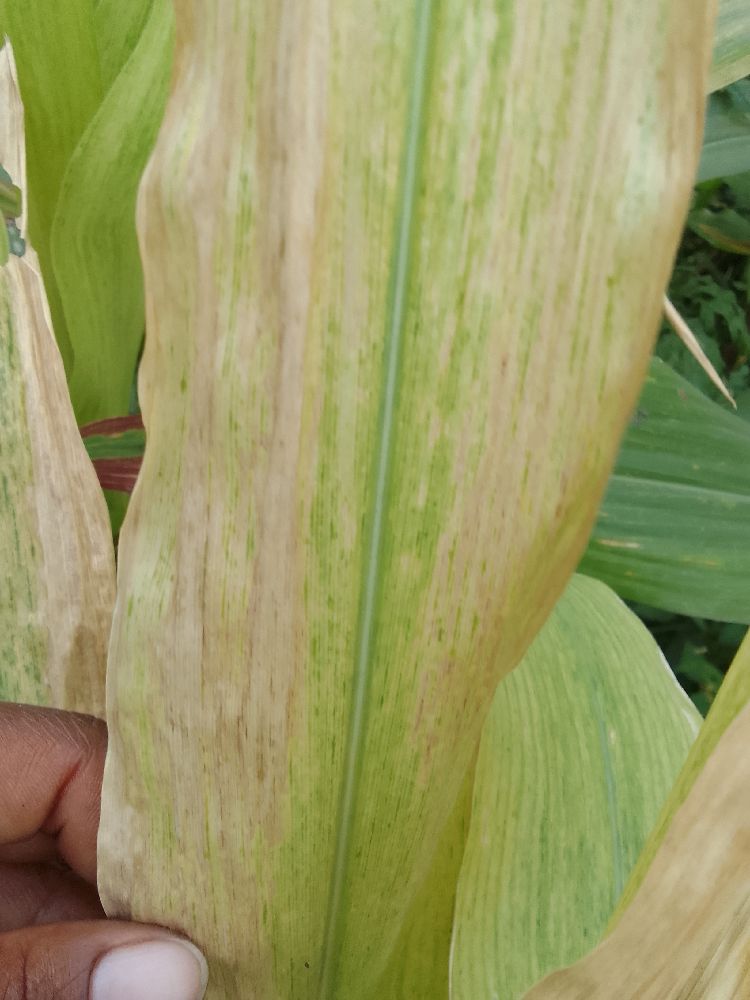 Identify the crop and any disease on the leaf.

maize, maize lethal necrosis
